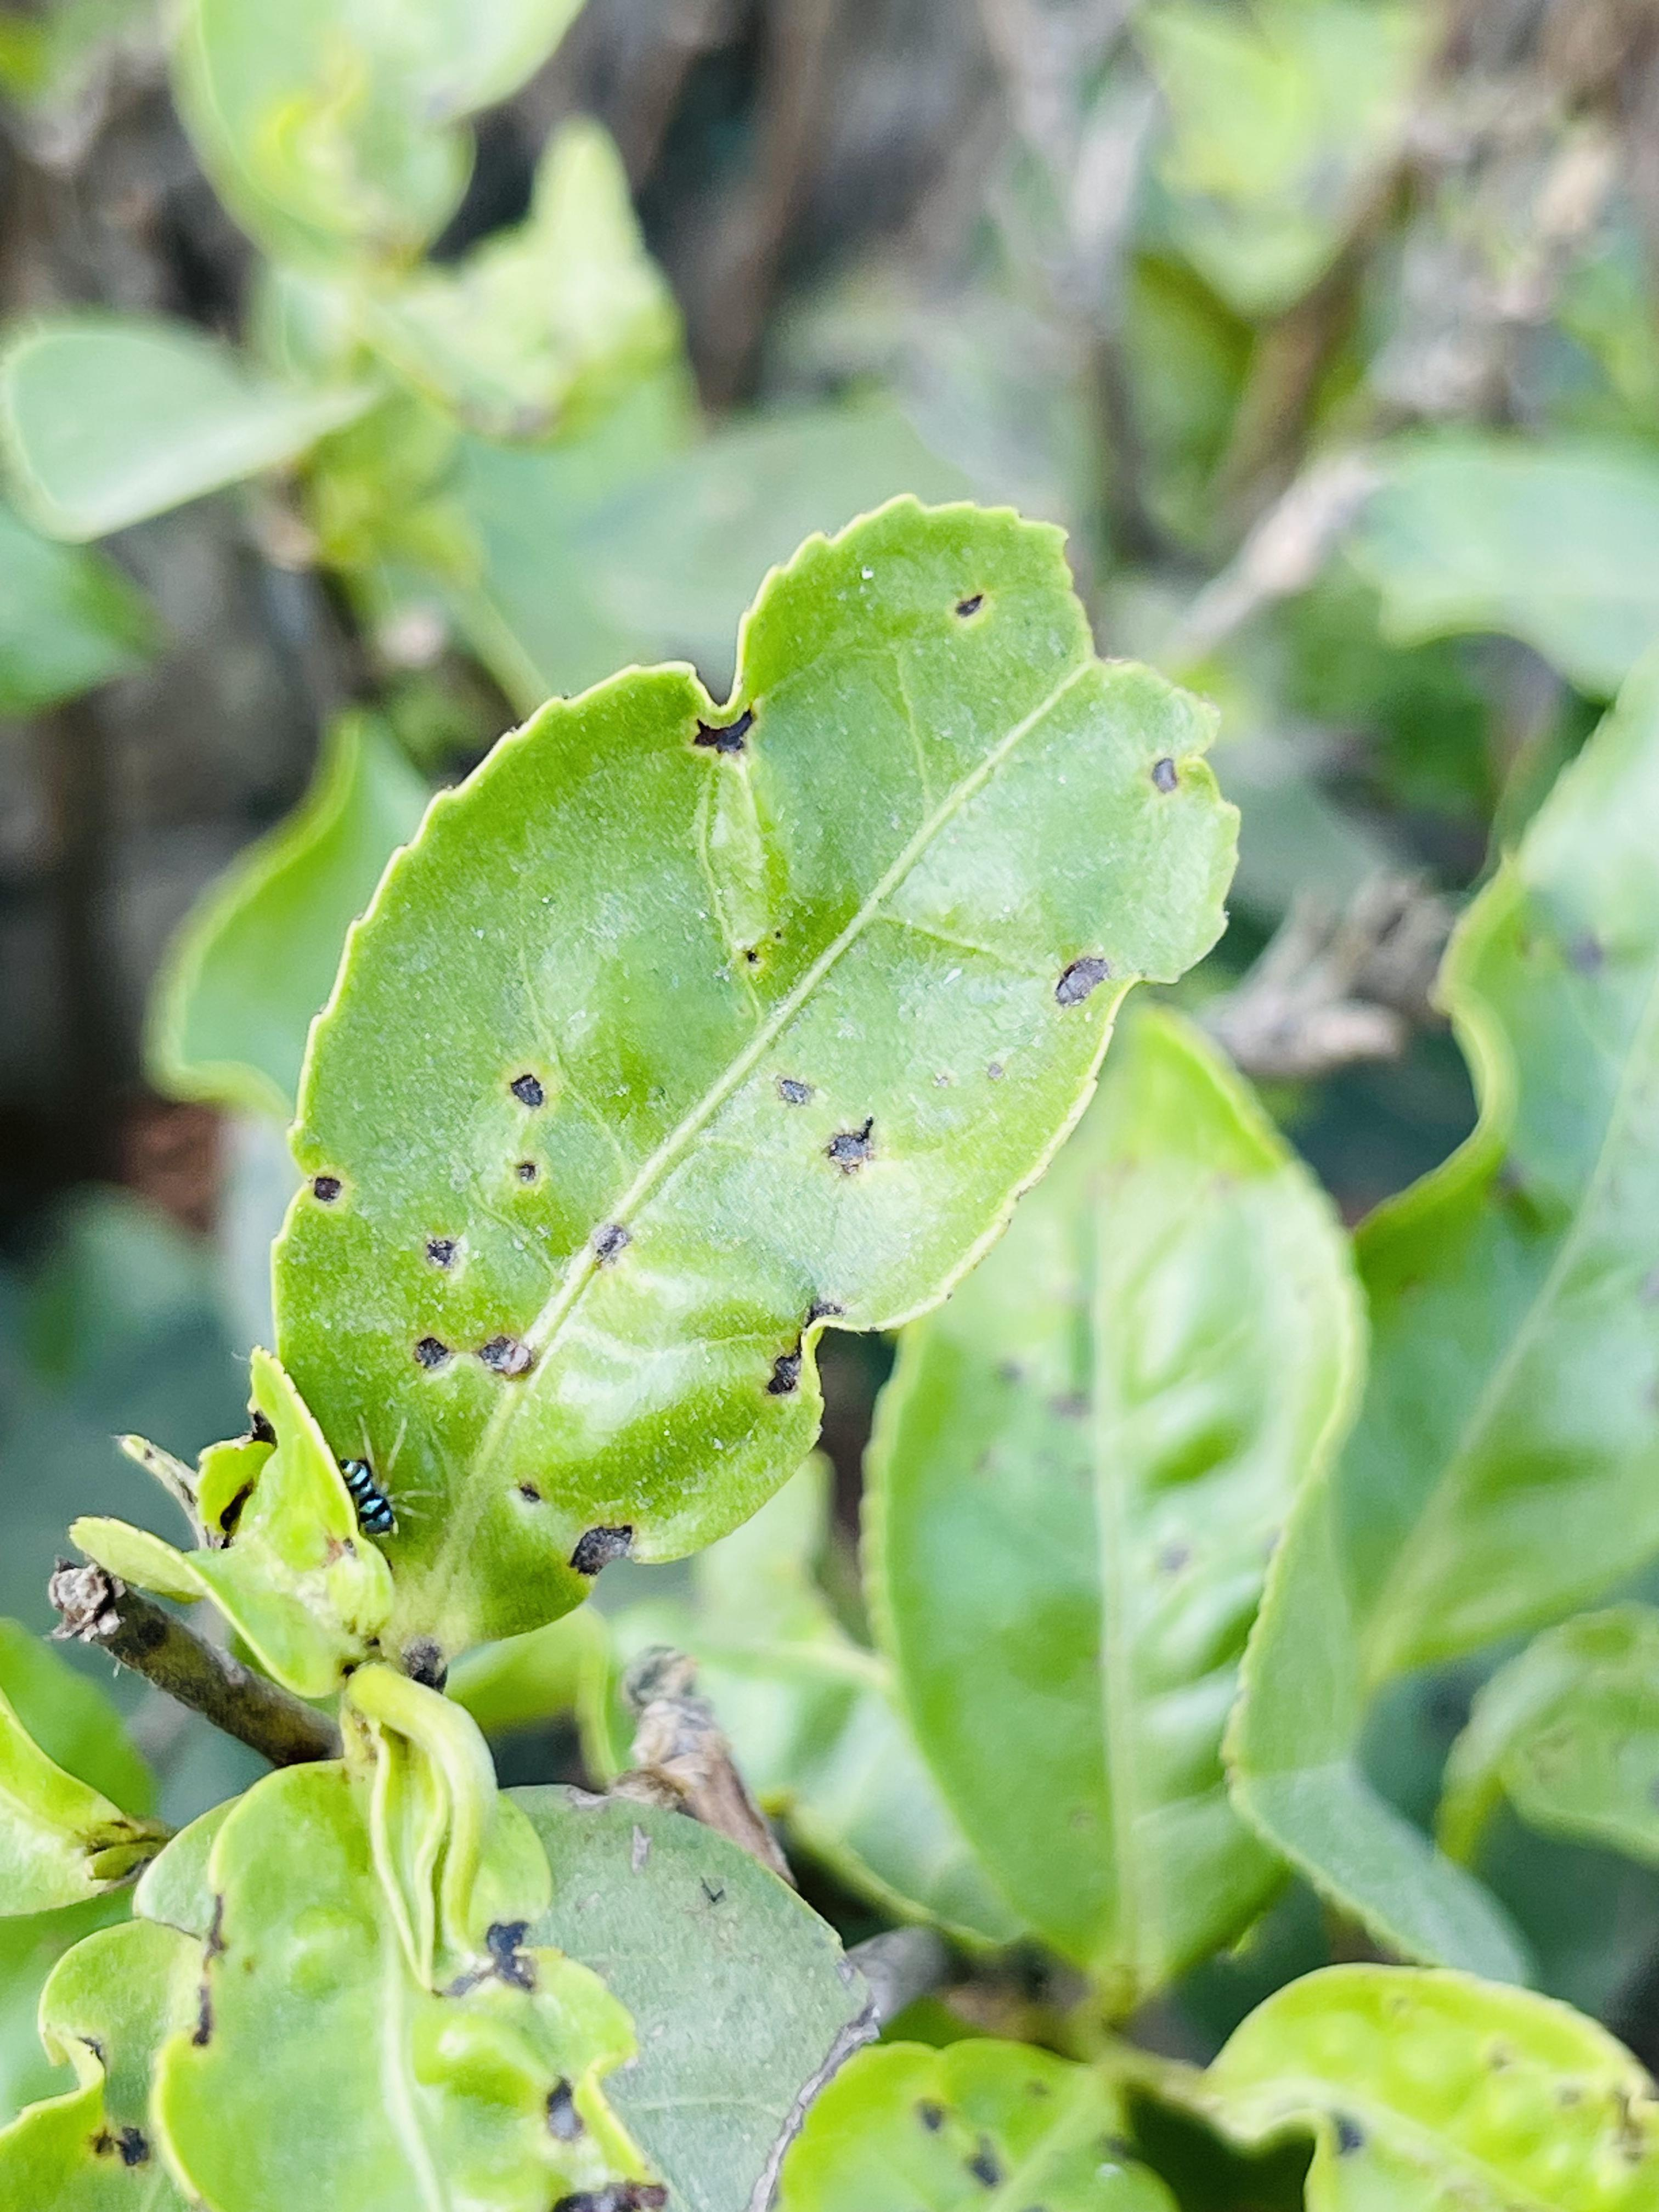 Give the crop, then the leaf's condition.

tea, helopeltis
